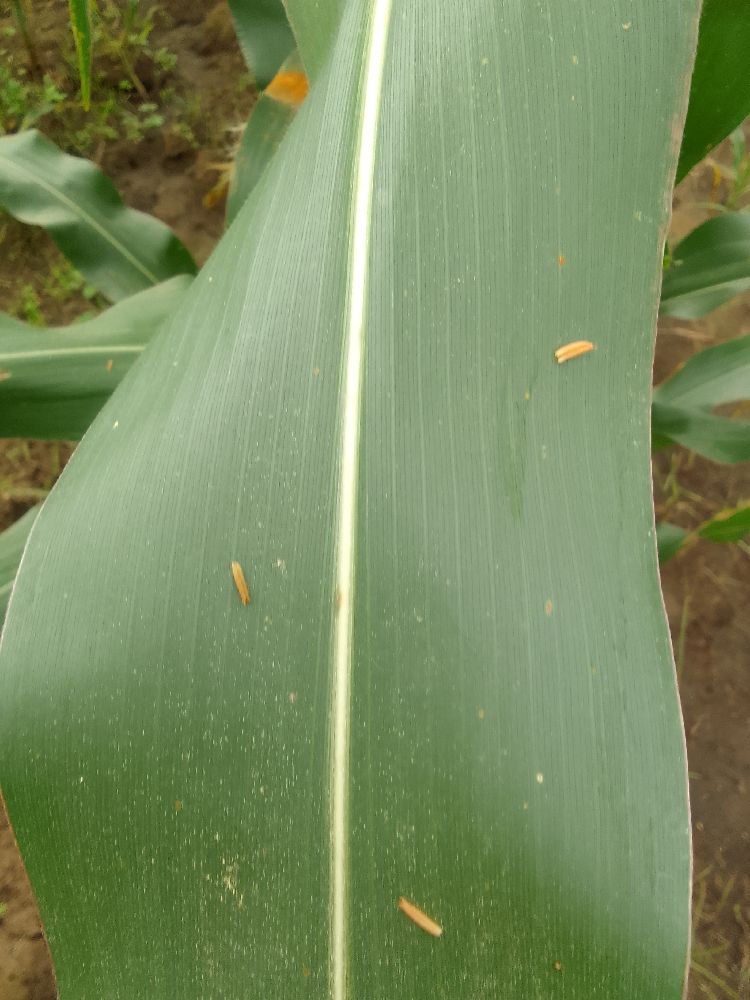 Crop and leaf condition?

maize, healthy
